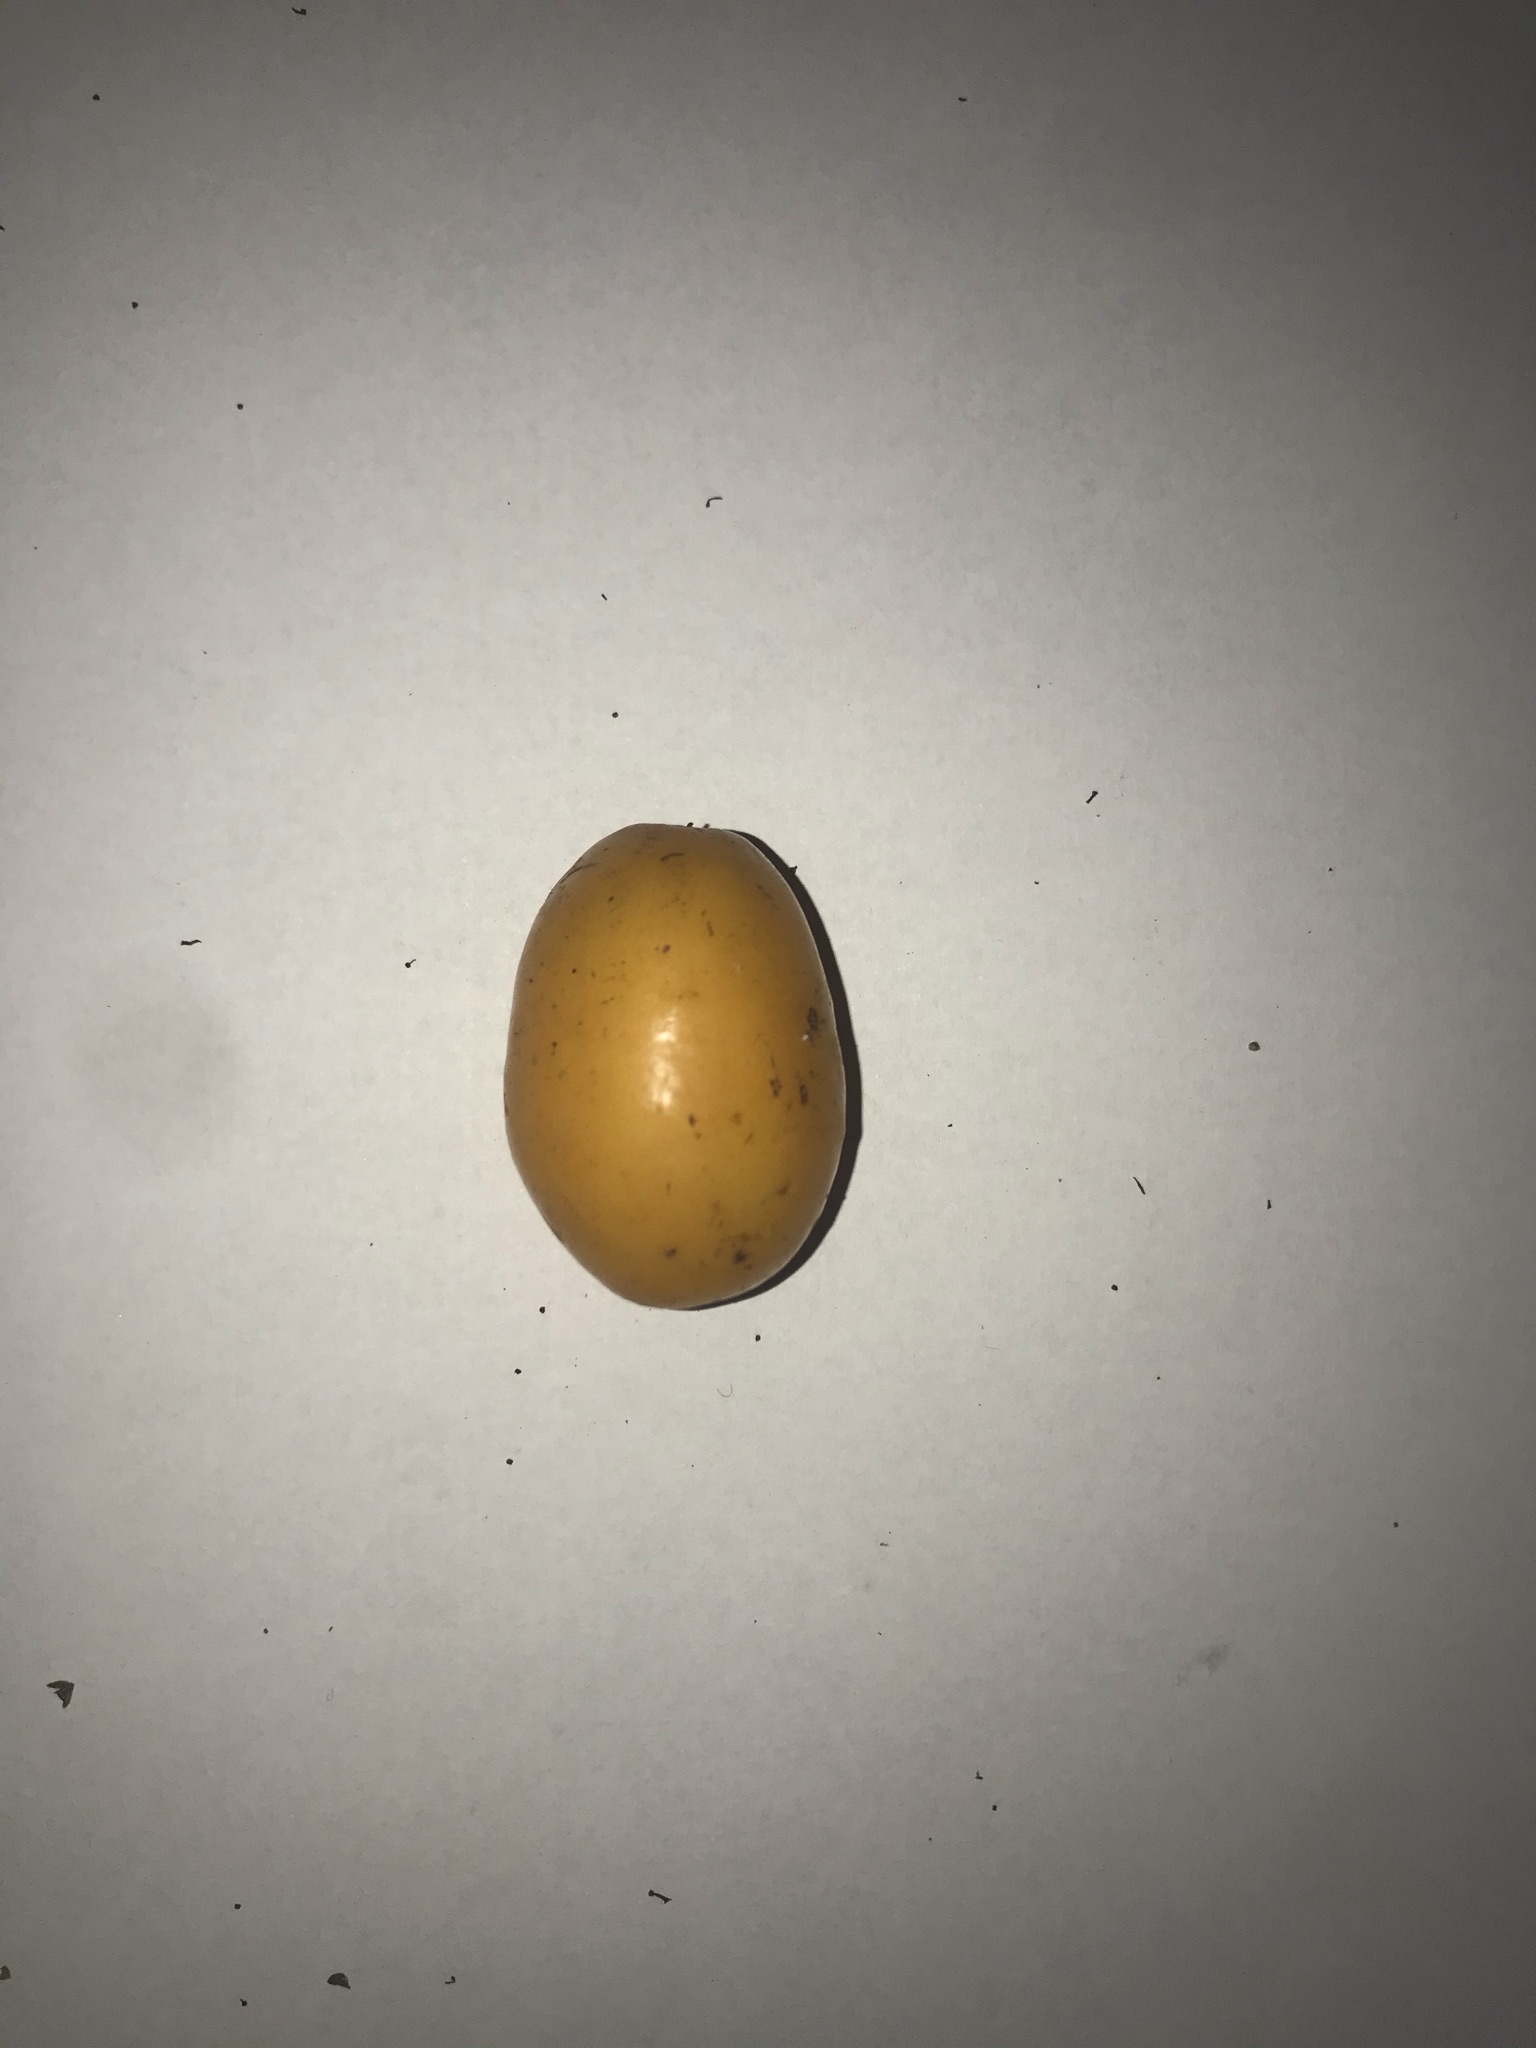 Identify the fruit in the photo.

siriguela
